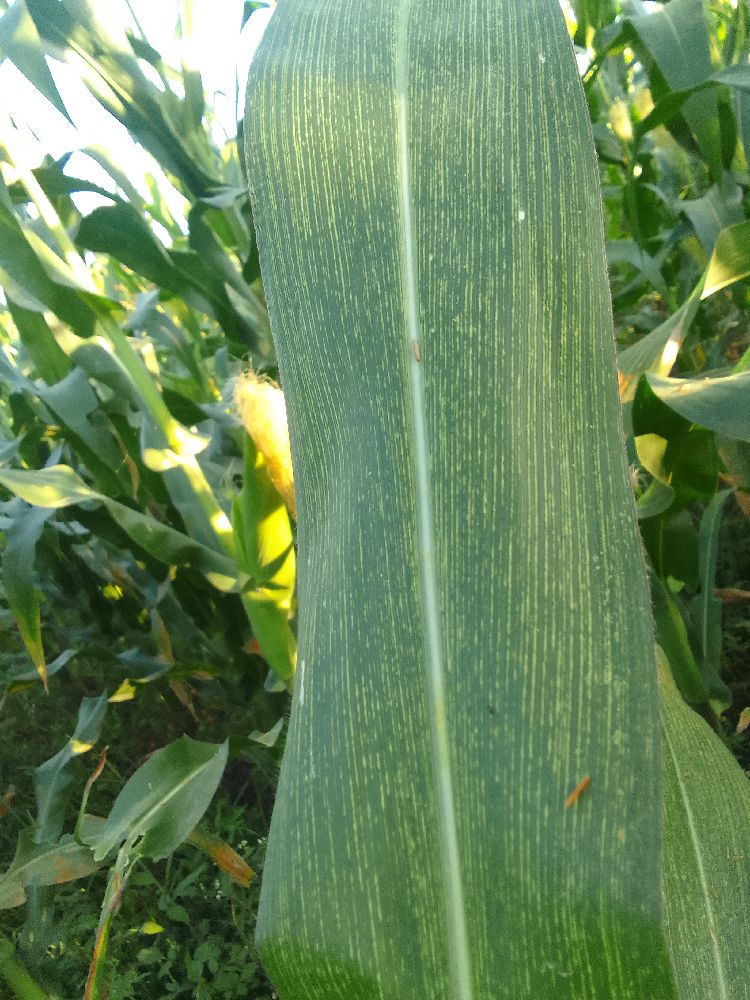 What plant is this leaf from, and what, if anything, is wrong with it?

maize, maize streak virus
